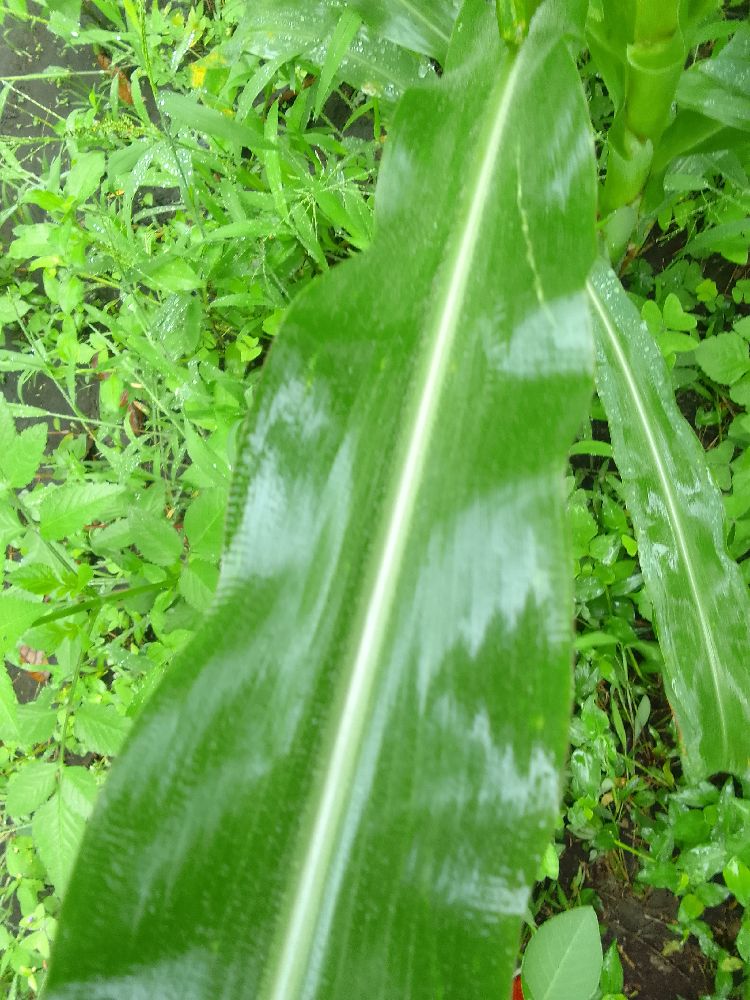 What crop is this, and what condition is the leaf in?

maize, healthy
